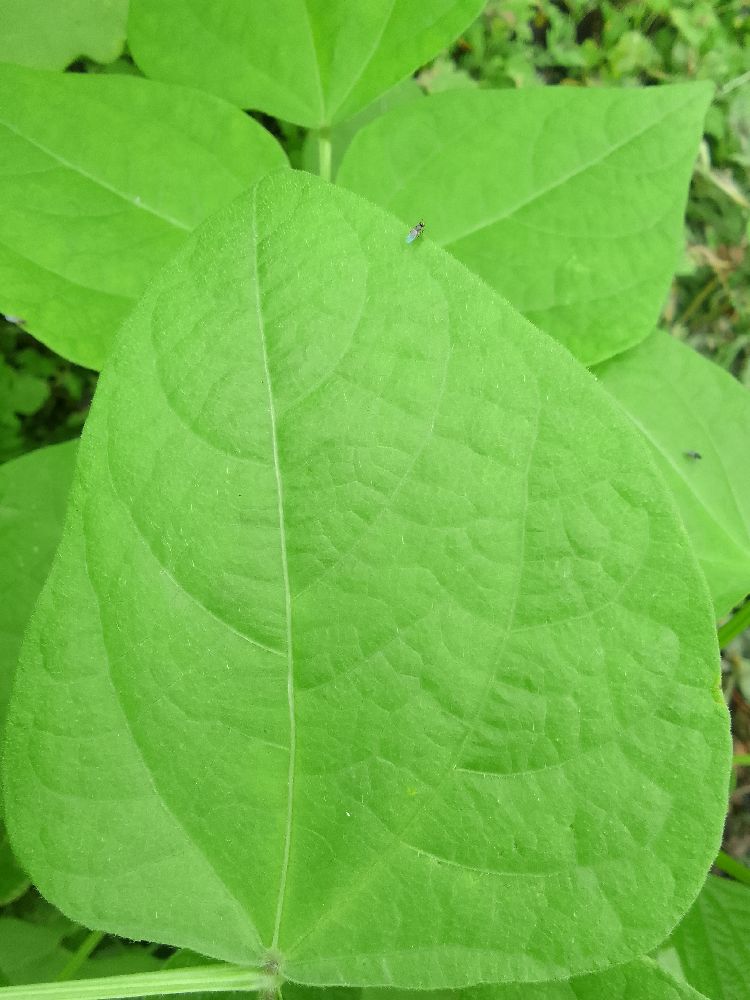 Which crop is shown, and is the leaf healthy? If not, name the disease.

common bean, healthy
